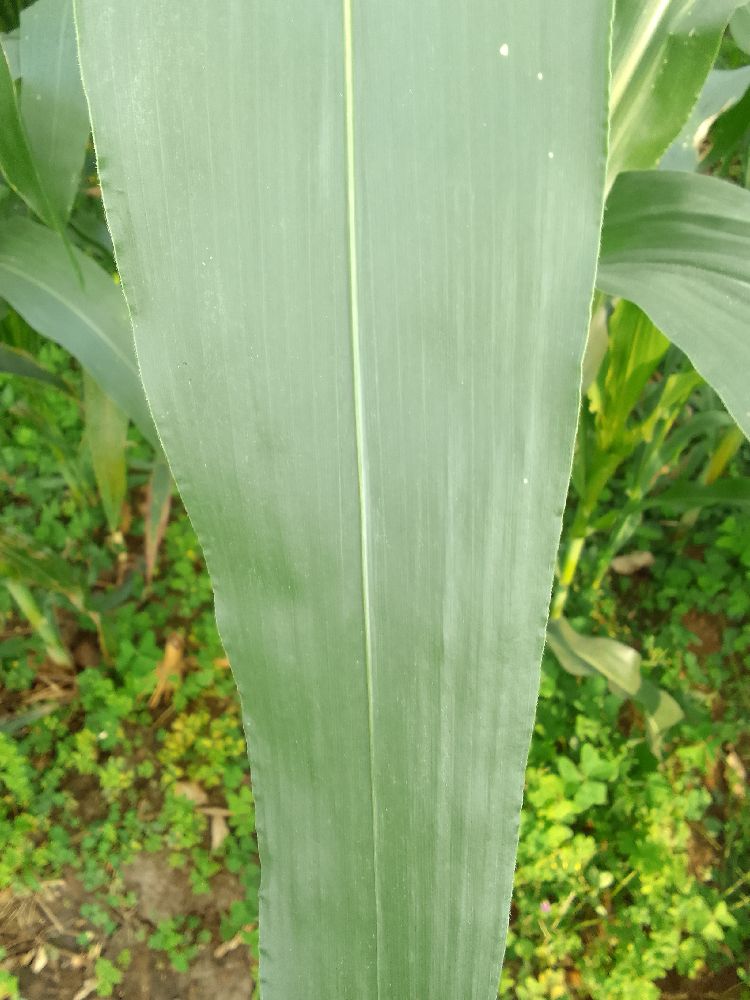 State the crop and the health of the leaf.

maize, healthy
